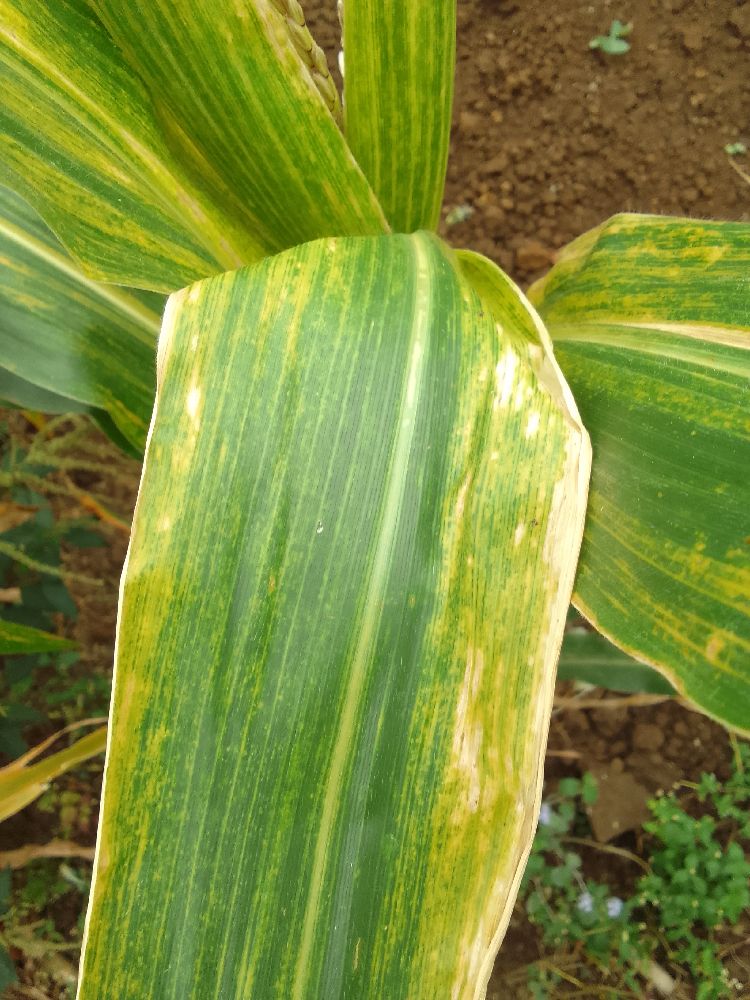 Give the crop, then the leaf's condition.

maize, maize lethal necrosis
